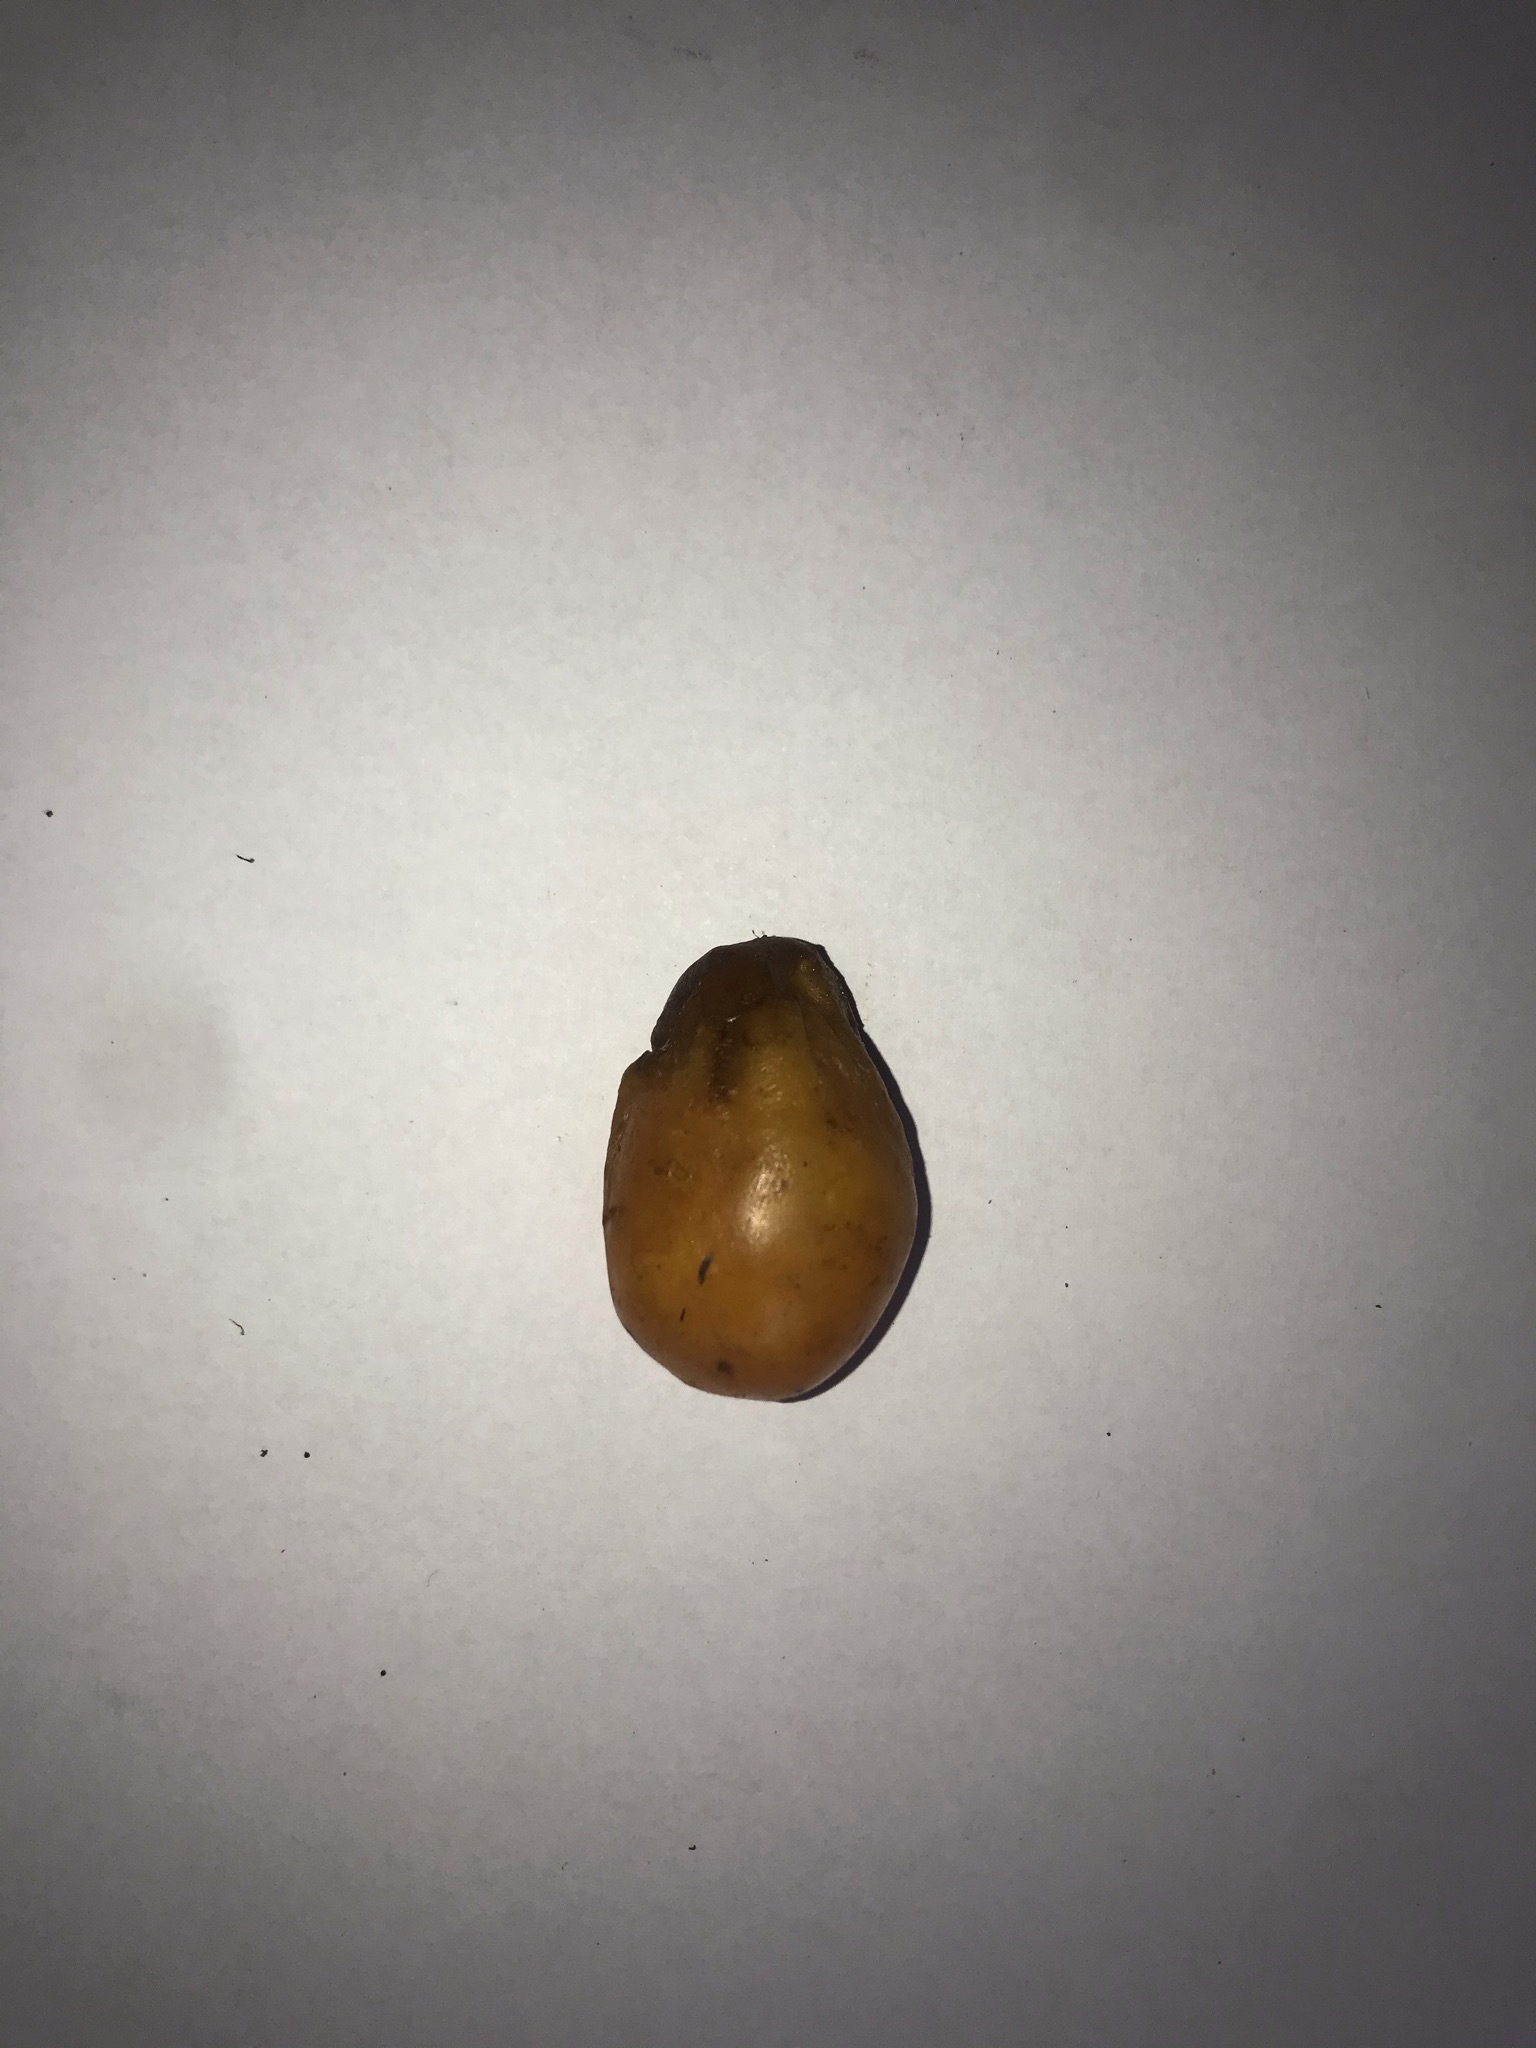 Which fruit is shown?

siriguela
